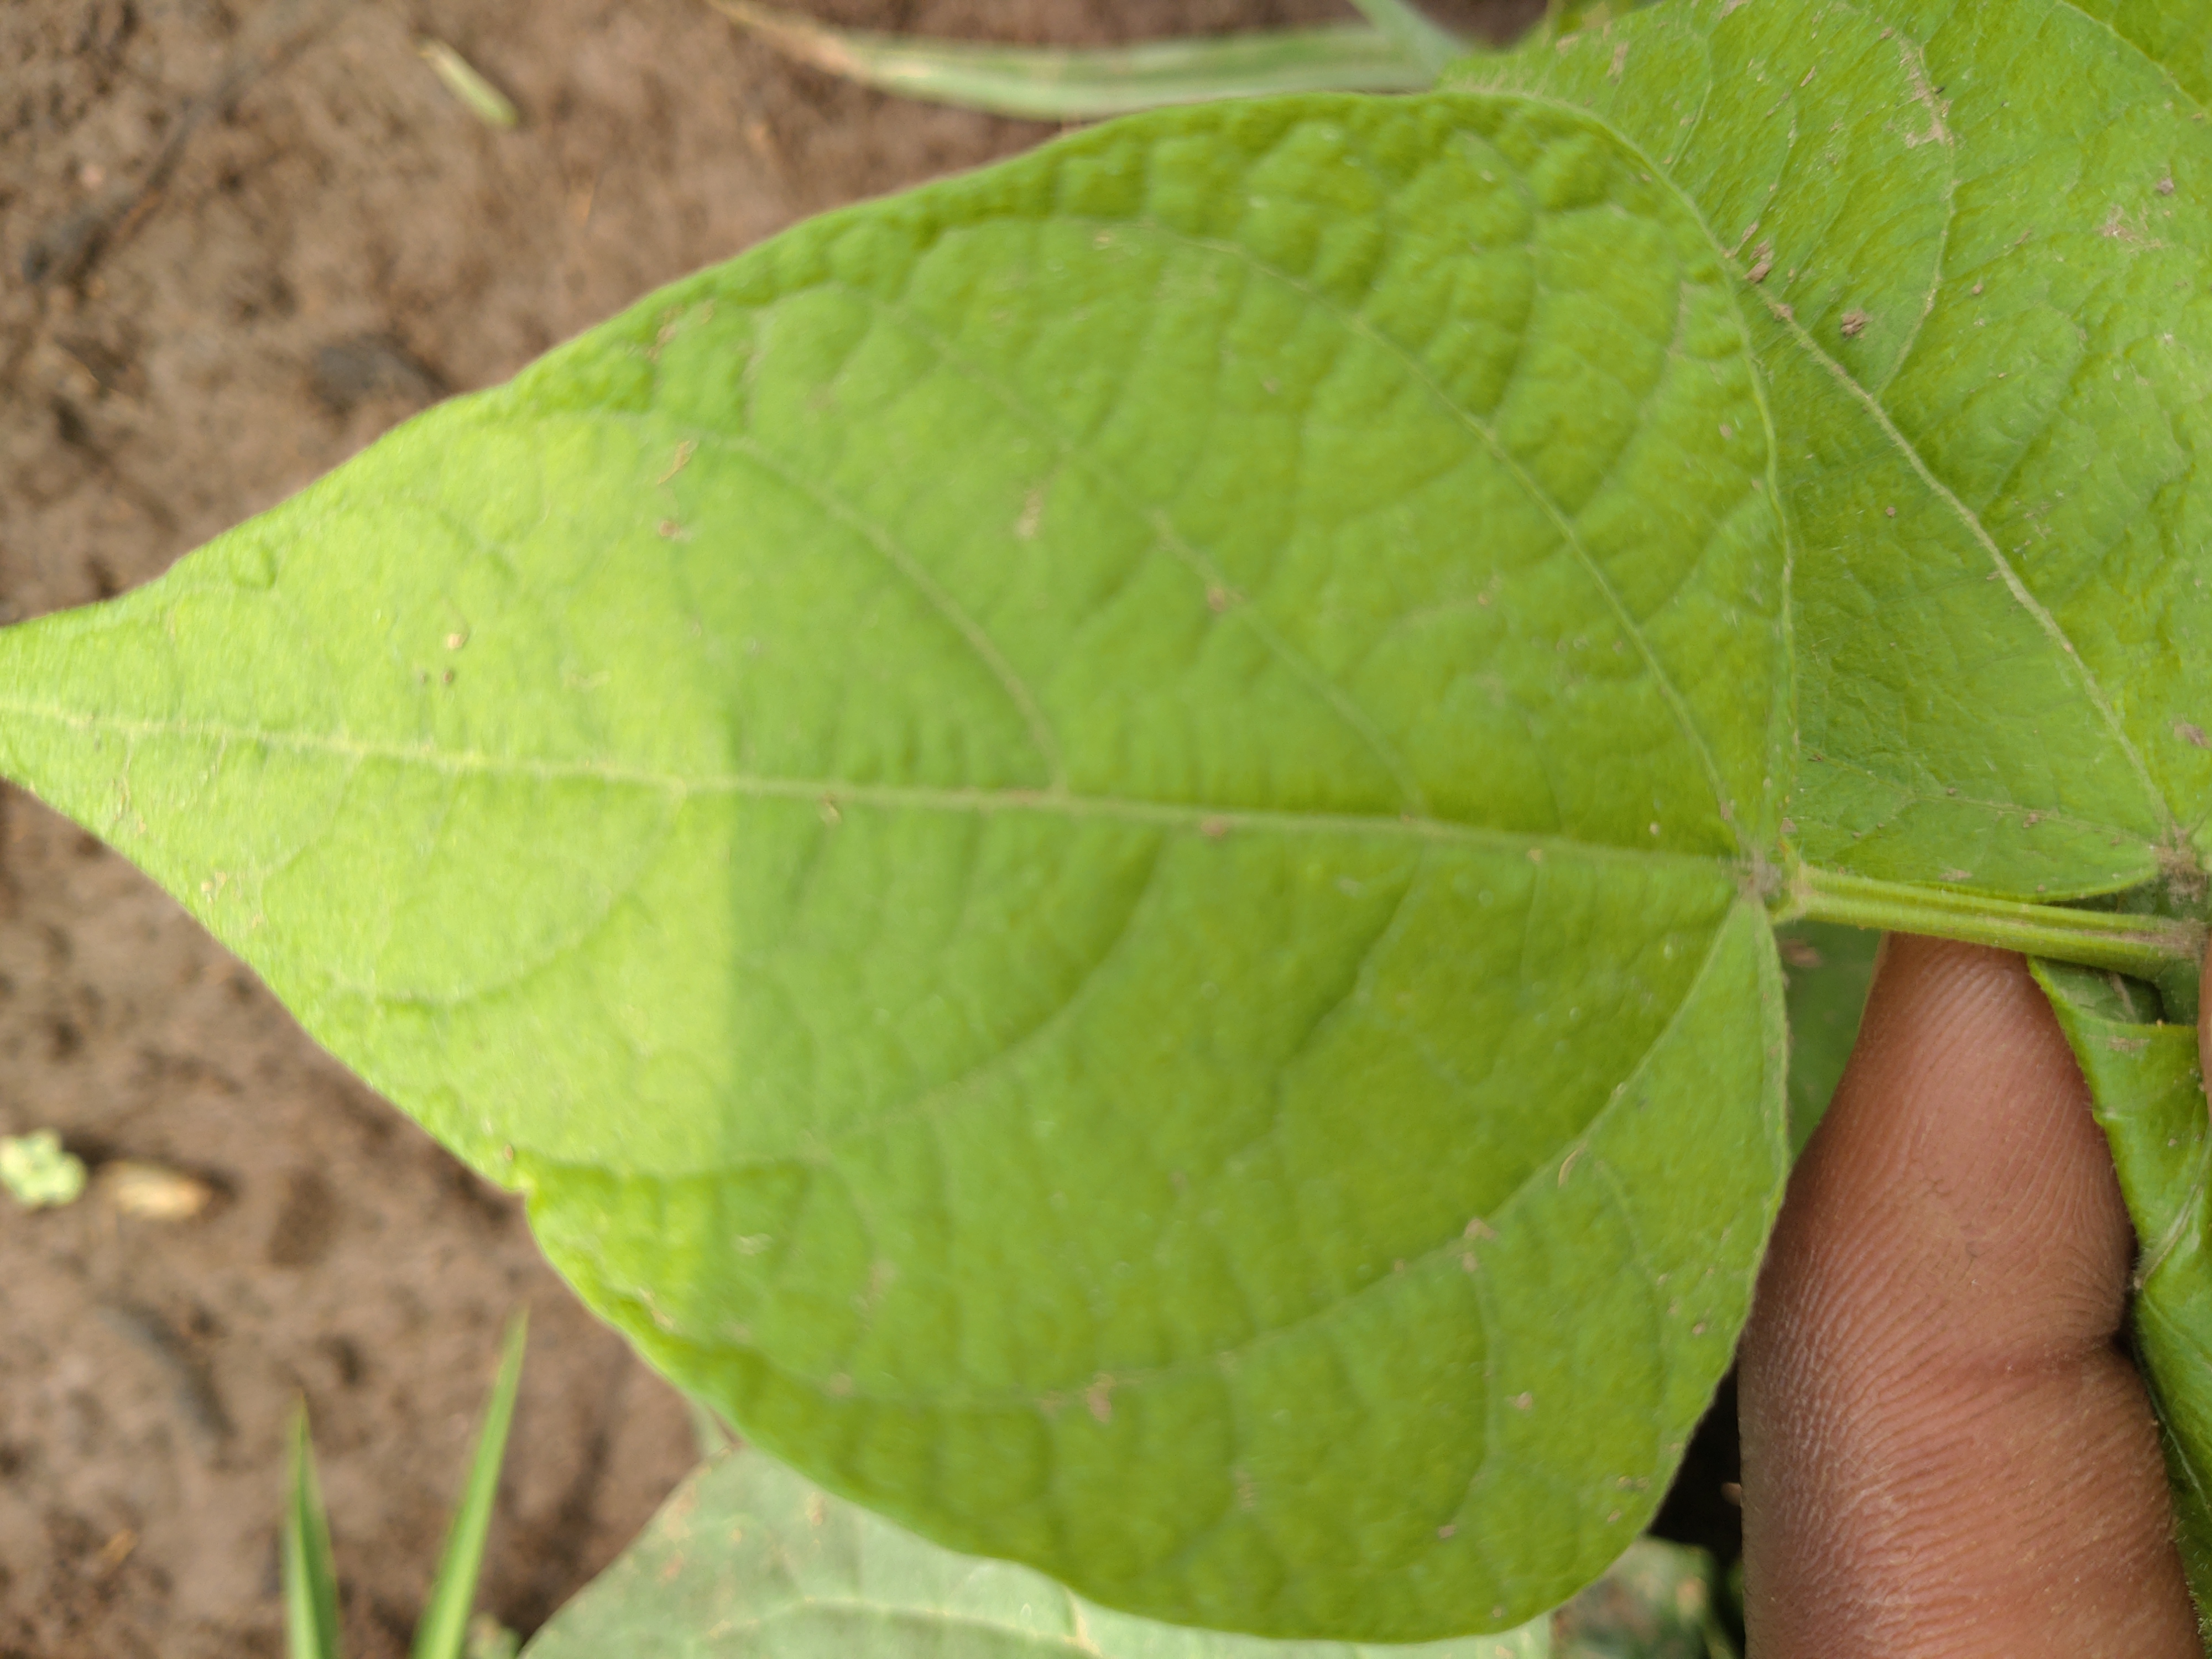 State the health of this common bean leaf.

healthy
